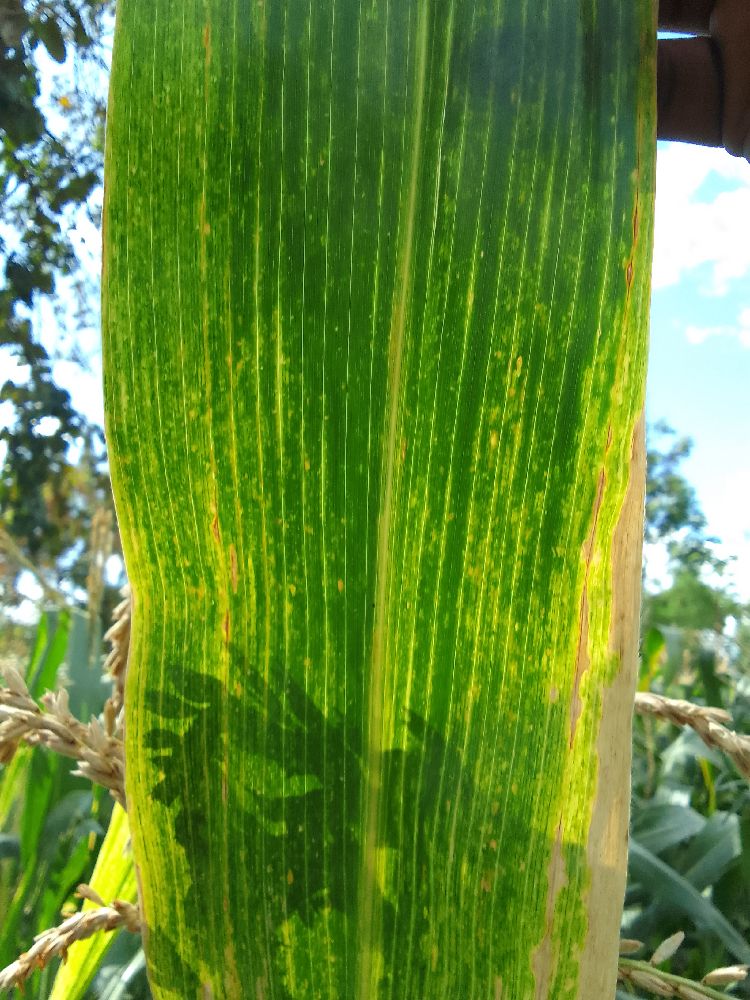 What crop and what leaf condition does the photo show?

maize, maize lethal necrosis
